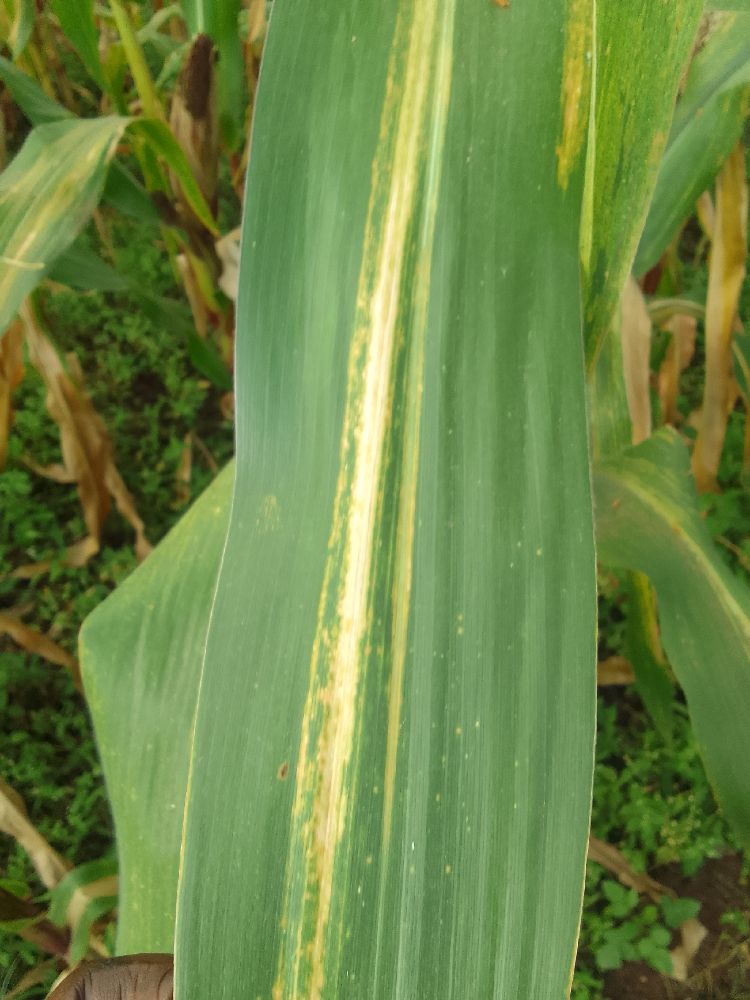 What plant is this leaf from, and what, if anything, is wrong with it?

maize, maize lethal necrosis
